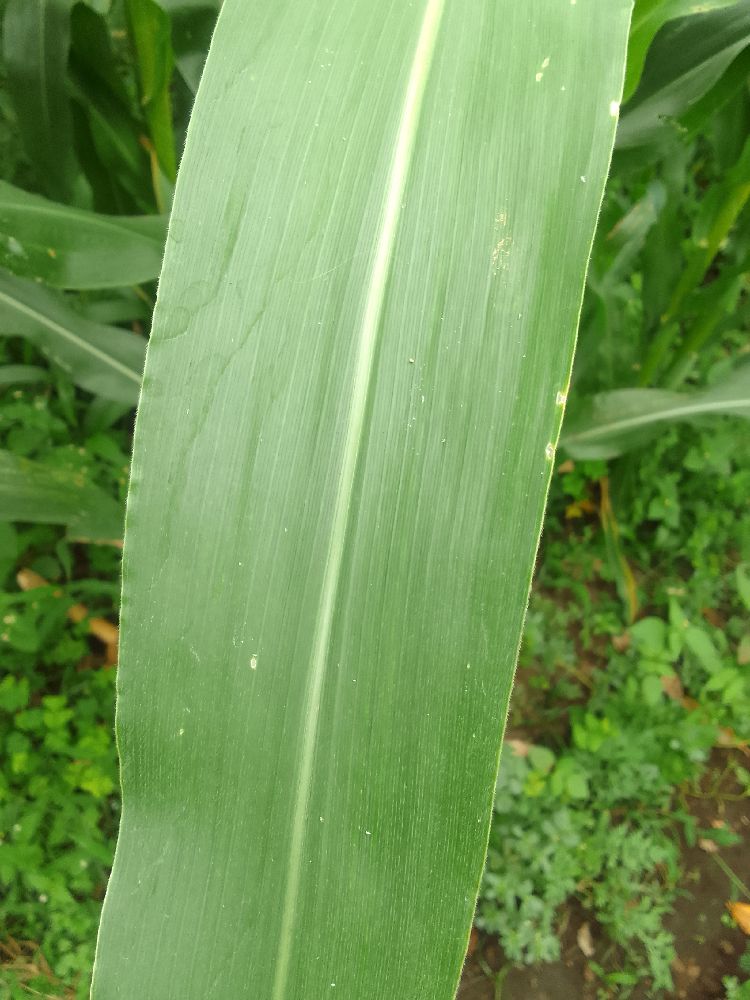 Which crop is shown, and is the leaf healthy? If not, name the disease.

maize, healthy
